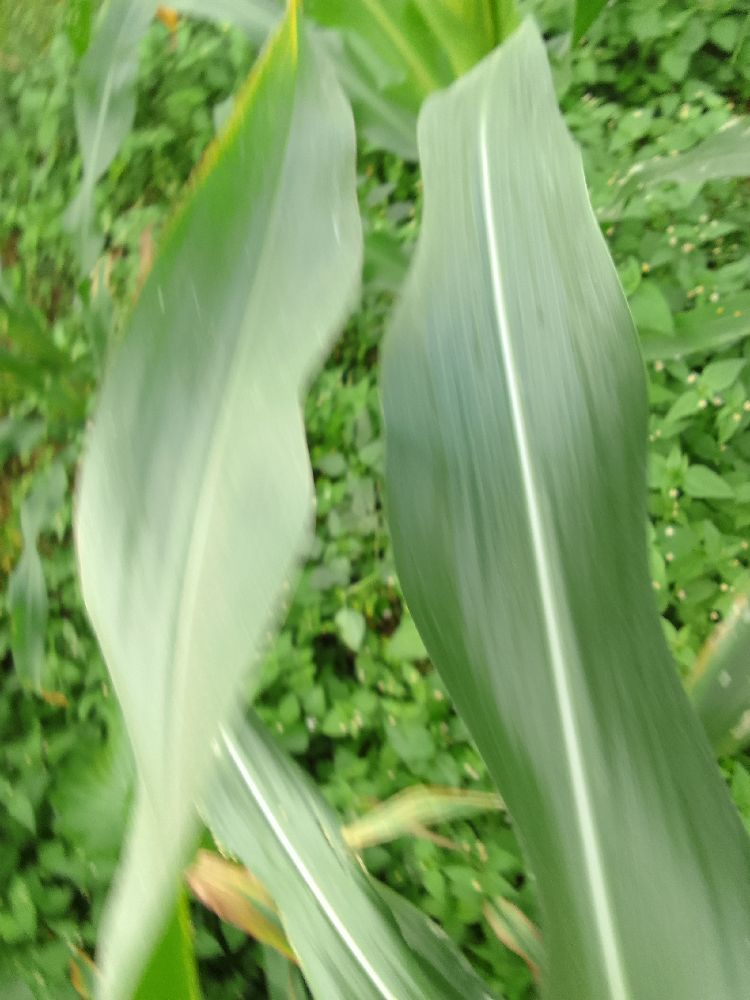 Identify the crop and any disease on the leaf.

maize, healthy
